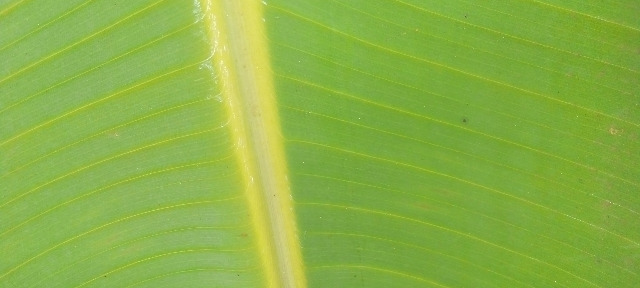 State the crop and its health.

banana, healthy
